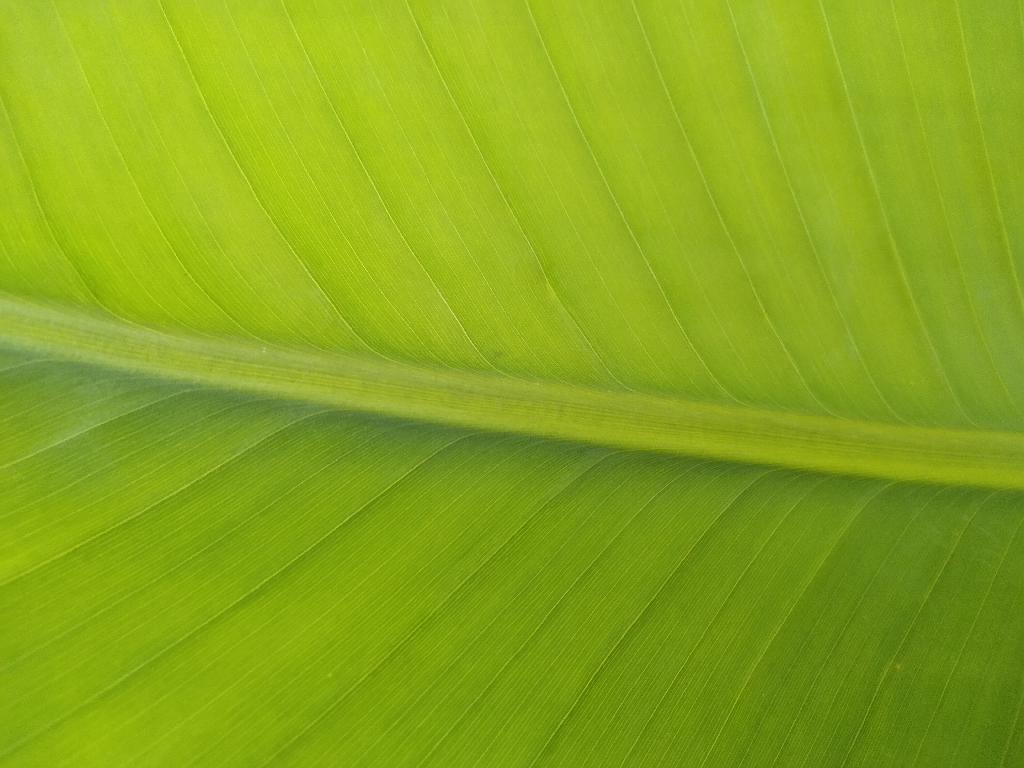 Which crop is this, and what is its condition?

banana, healthy
